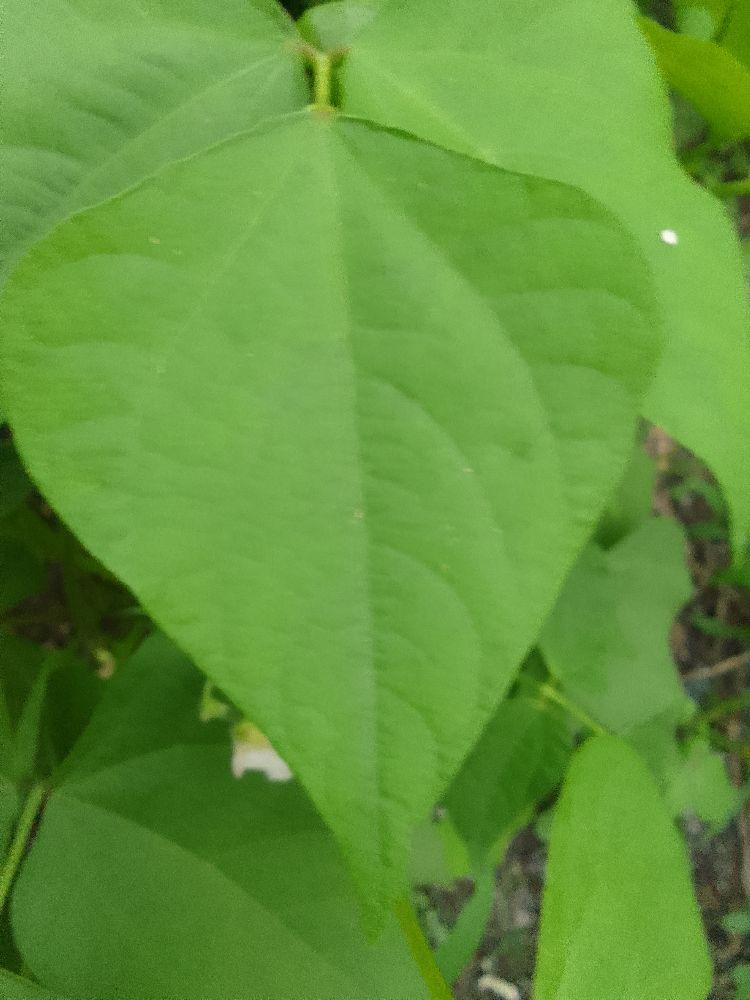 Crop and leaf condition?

common bean, healthy
